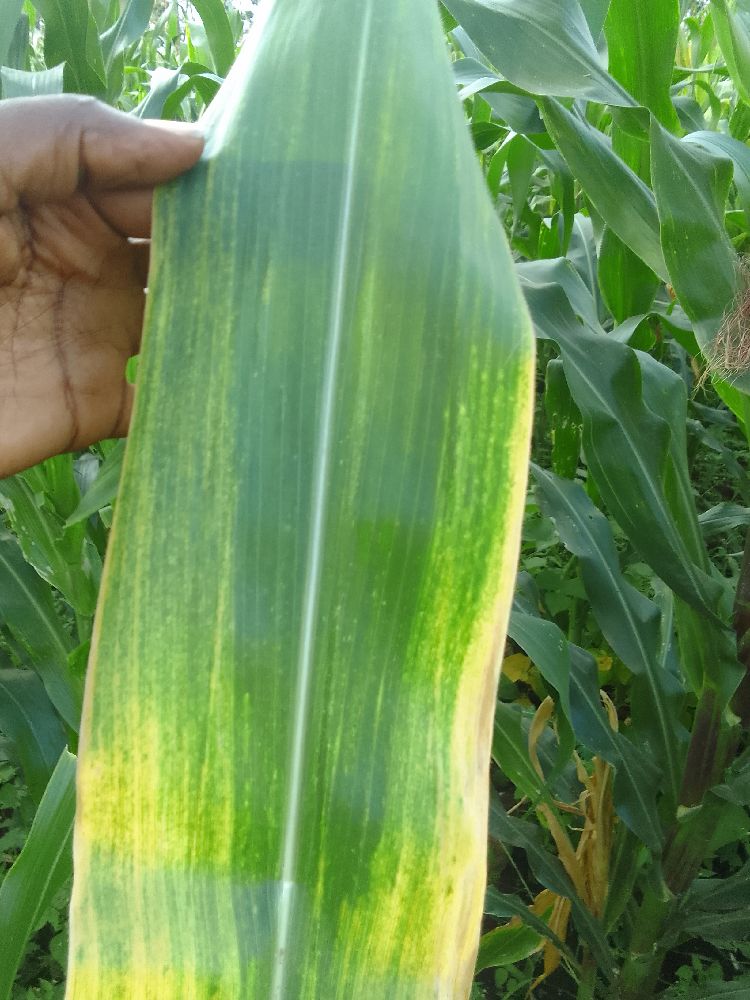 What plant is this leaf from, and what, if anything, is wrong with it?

maize, maize lethal necrosis
